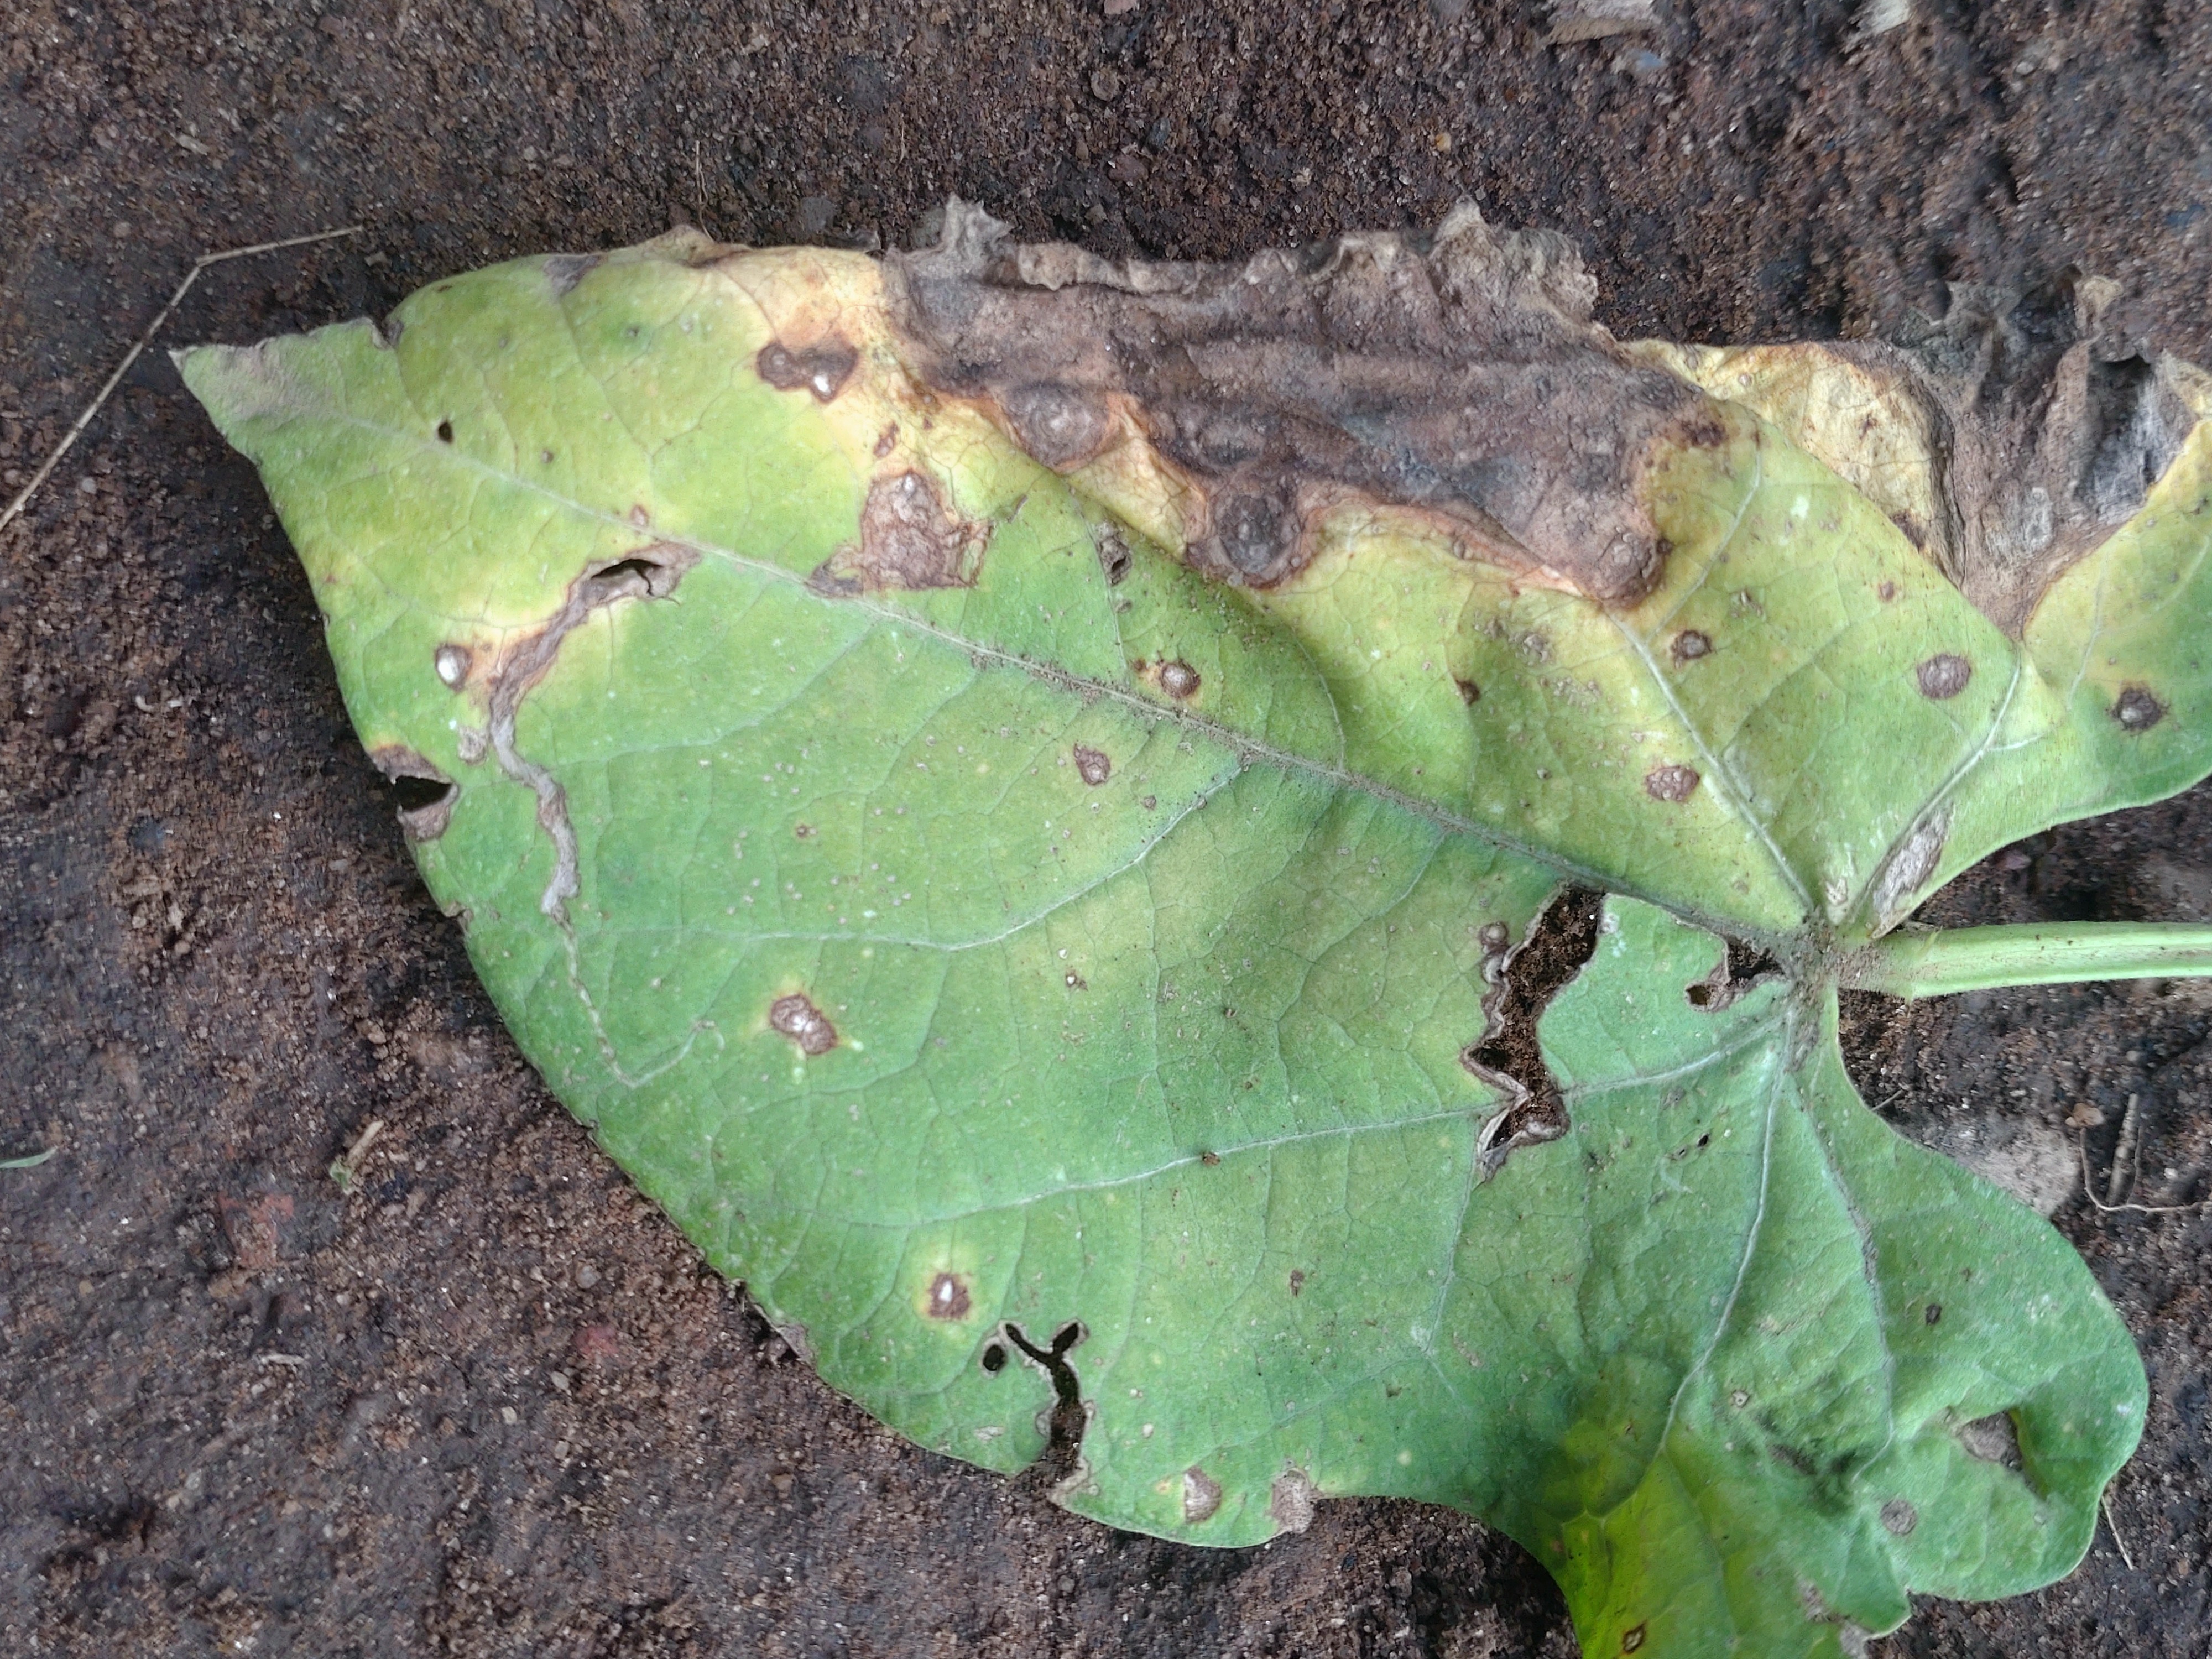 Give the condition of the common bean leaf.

anthracnose
